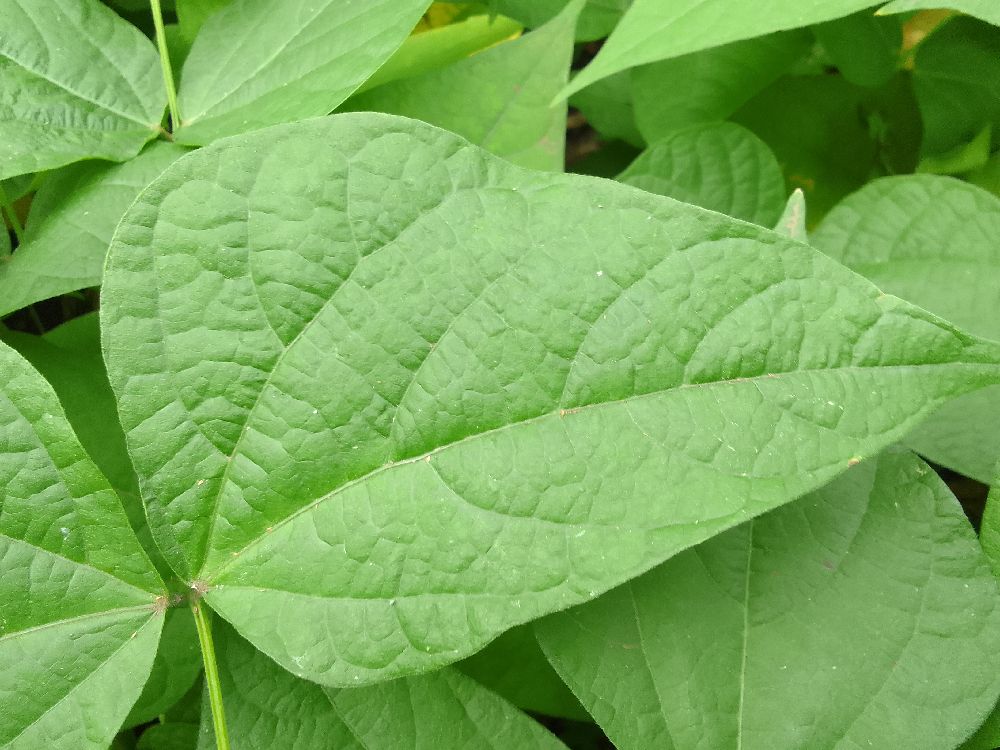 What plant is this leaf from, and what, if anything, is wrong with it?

common bean, healthy
